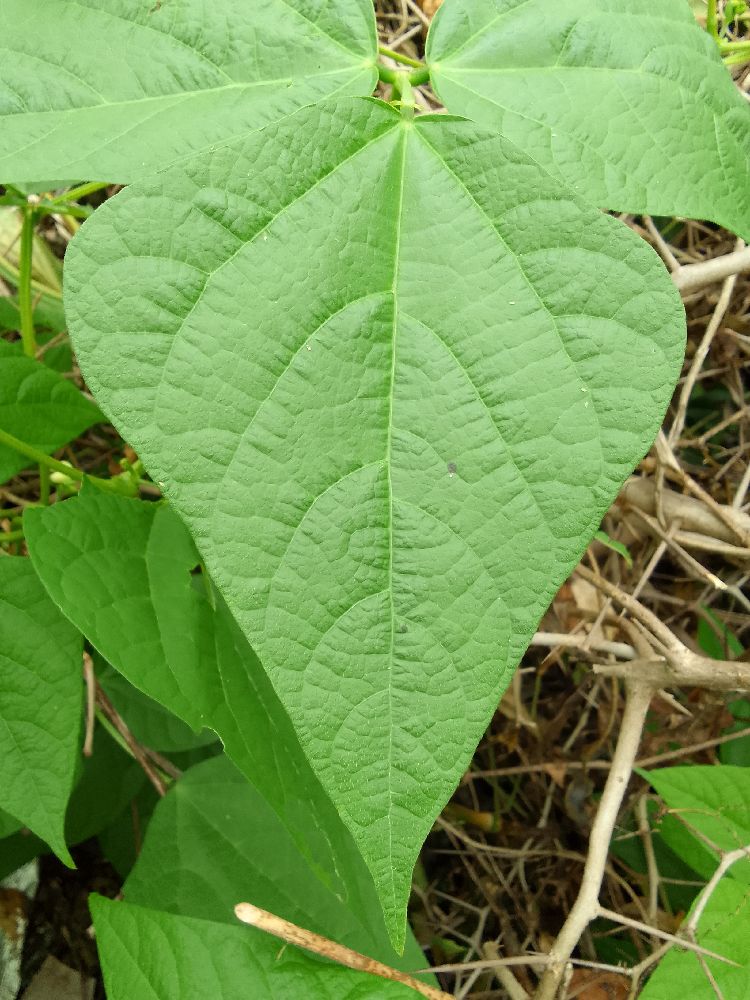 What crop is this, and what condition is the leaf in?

common bean, healthy
